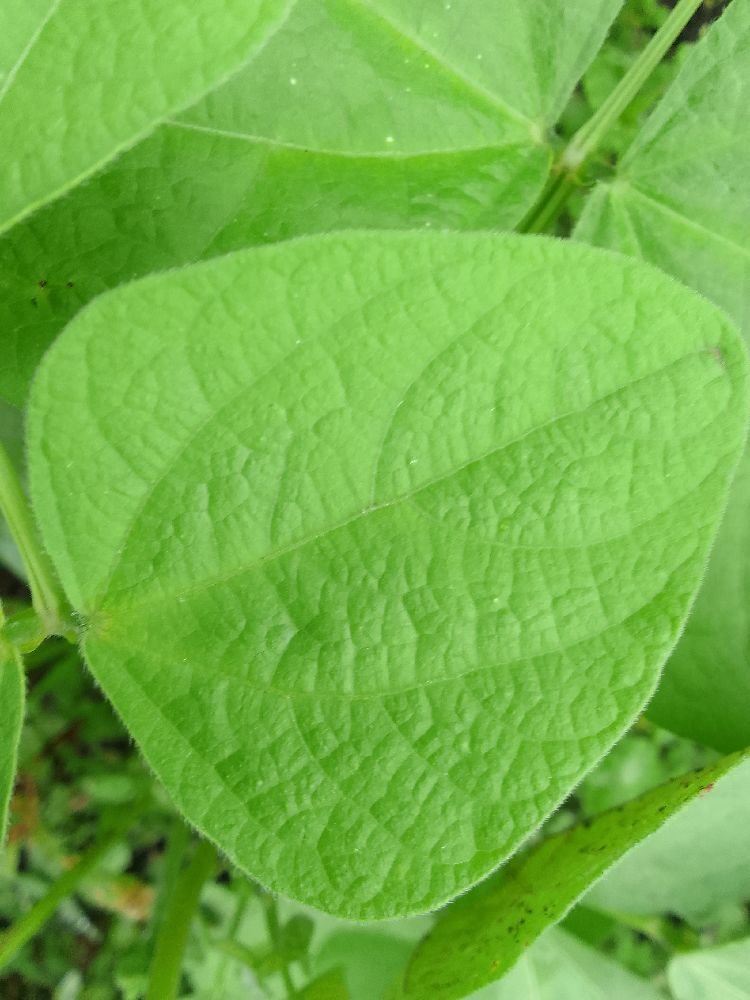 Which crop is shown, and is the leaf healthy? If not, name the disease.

common bean, healthy
